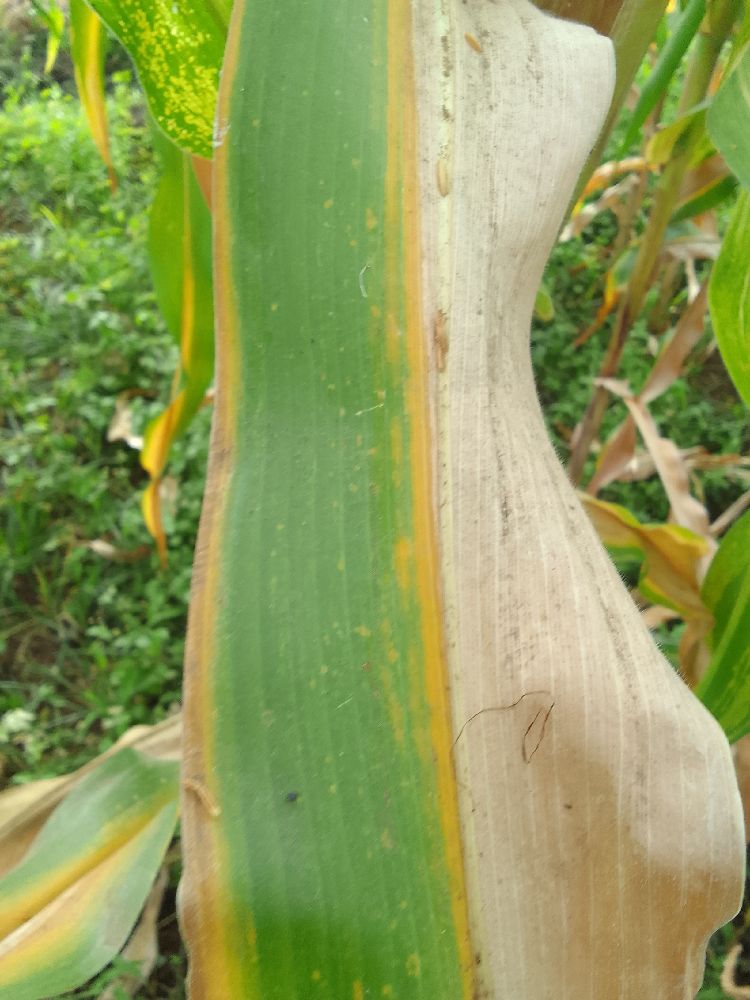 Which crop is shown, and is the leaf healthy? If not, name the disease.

maize, maize lethal necrosis
